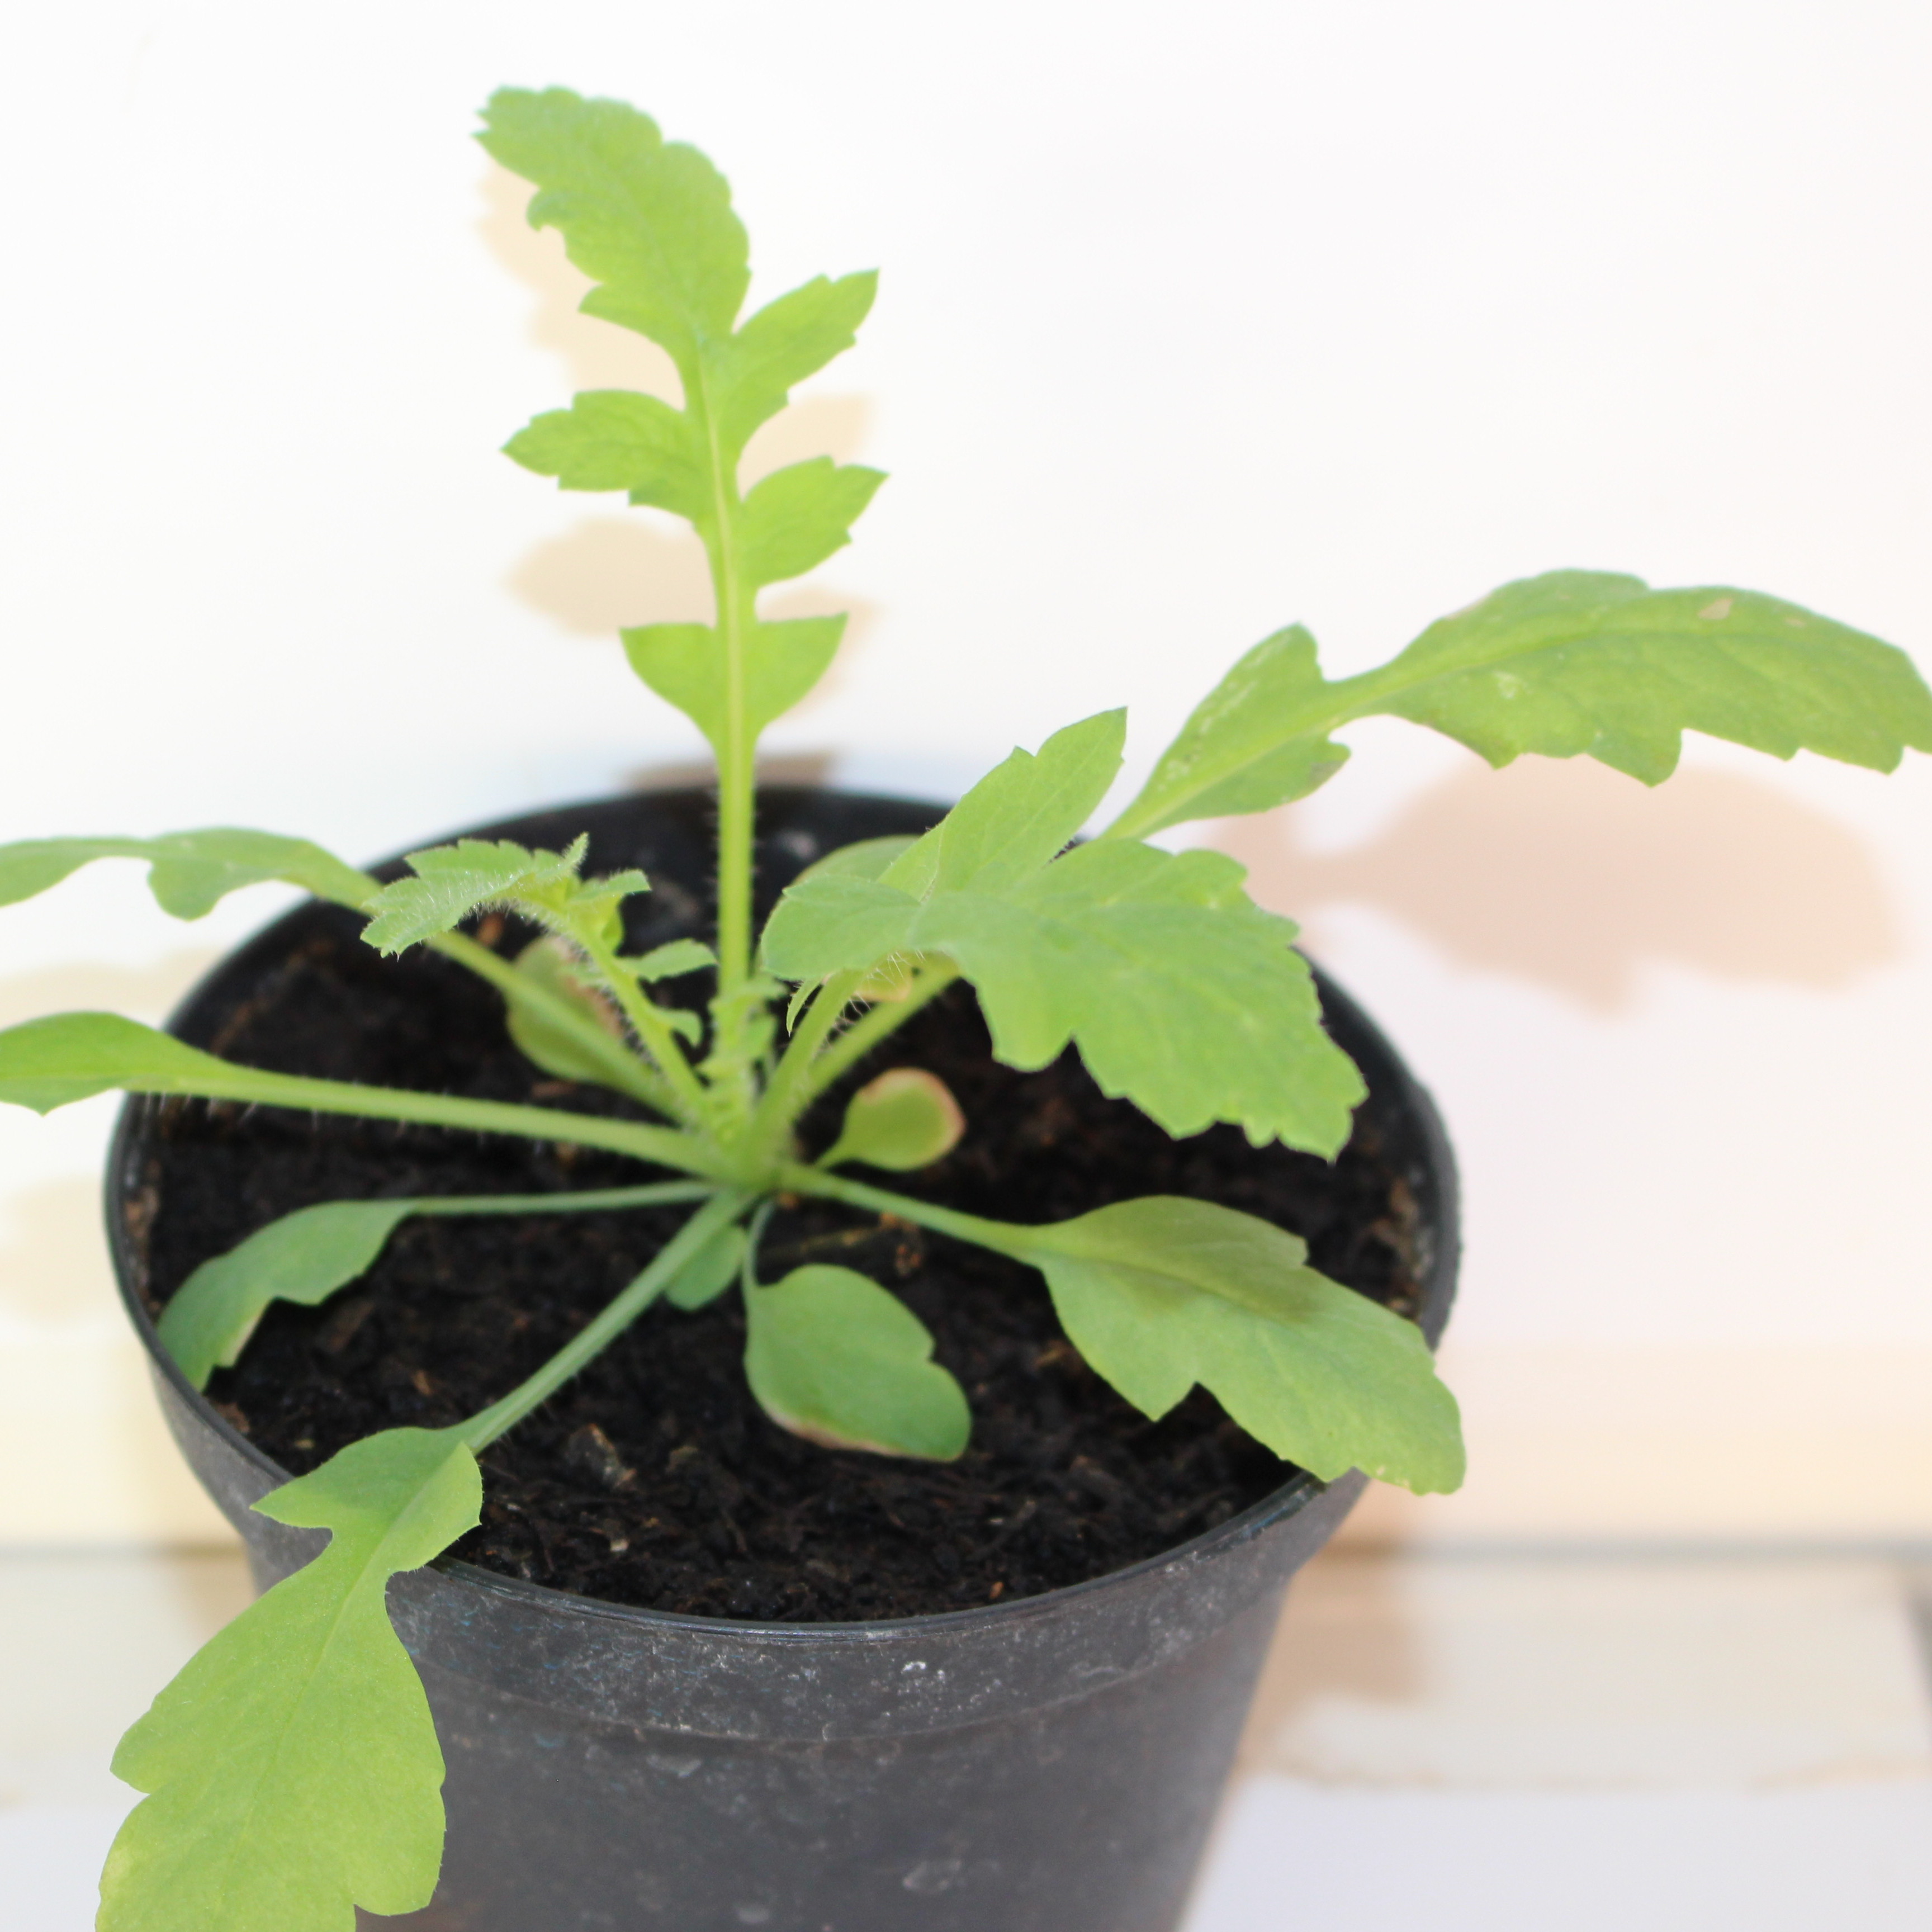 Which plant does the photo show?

Papaver rhoeas
